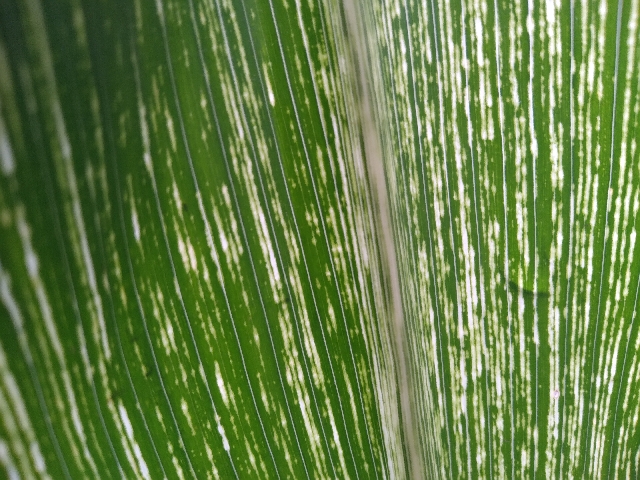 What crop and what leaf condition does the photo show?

maize, maize streak virus
